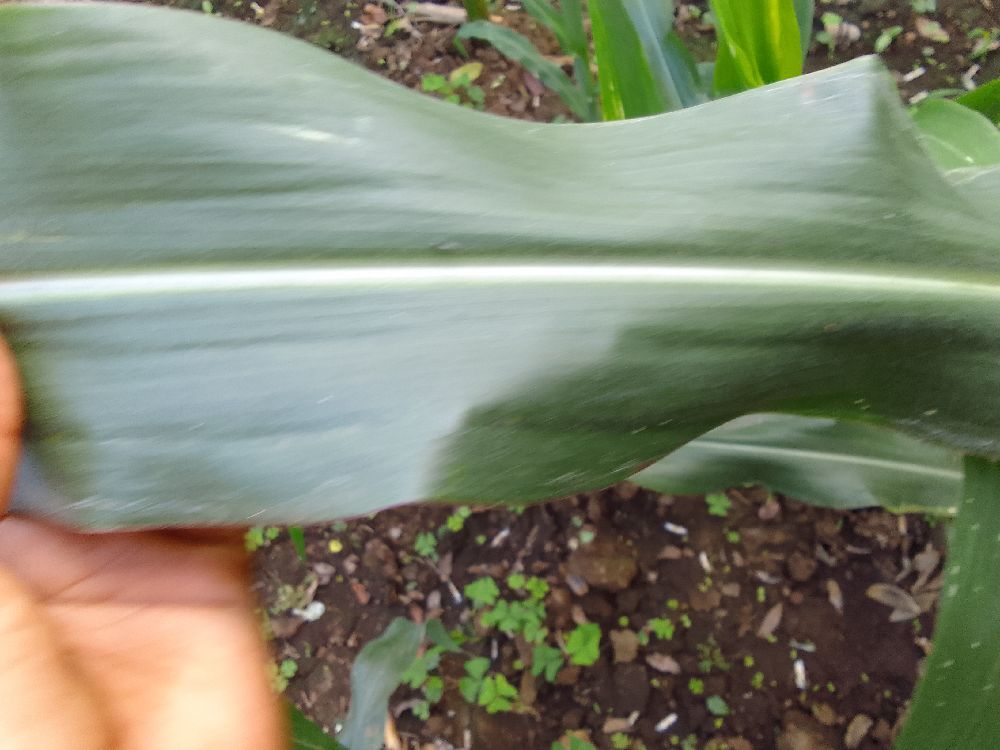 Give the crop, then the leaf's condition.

maize, healthy
